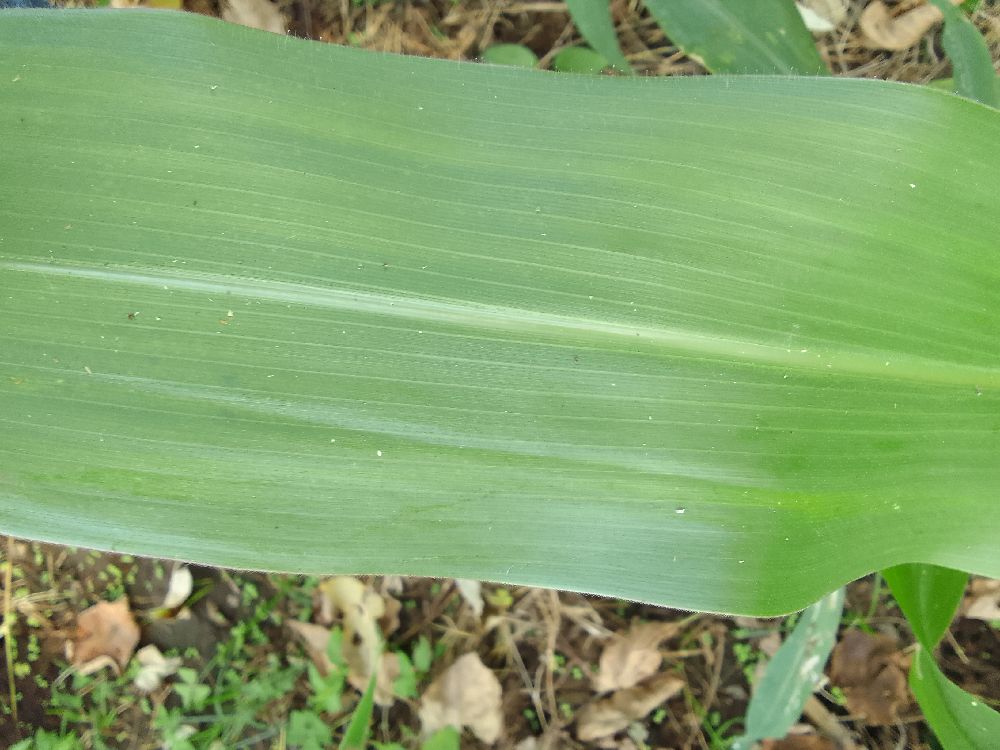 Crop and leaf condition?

maize, healthy
